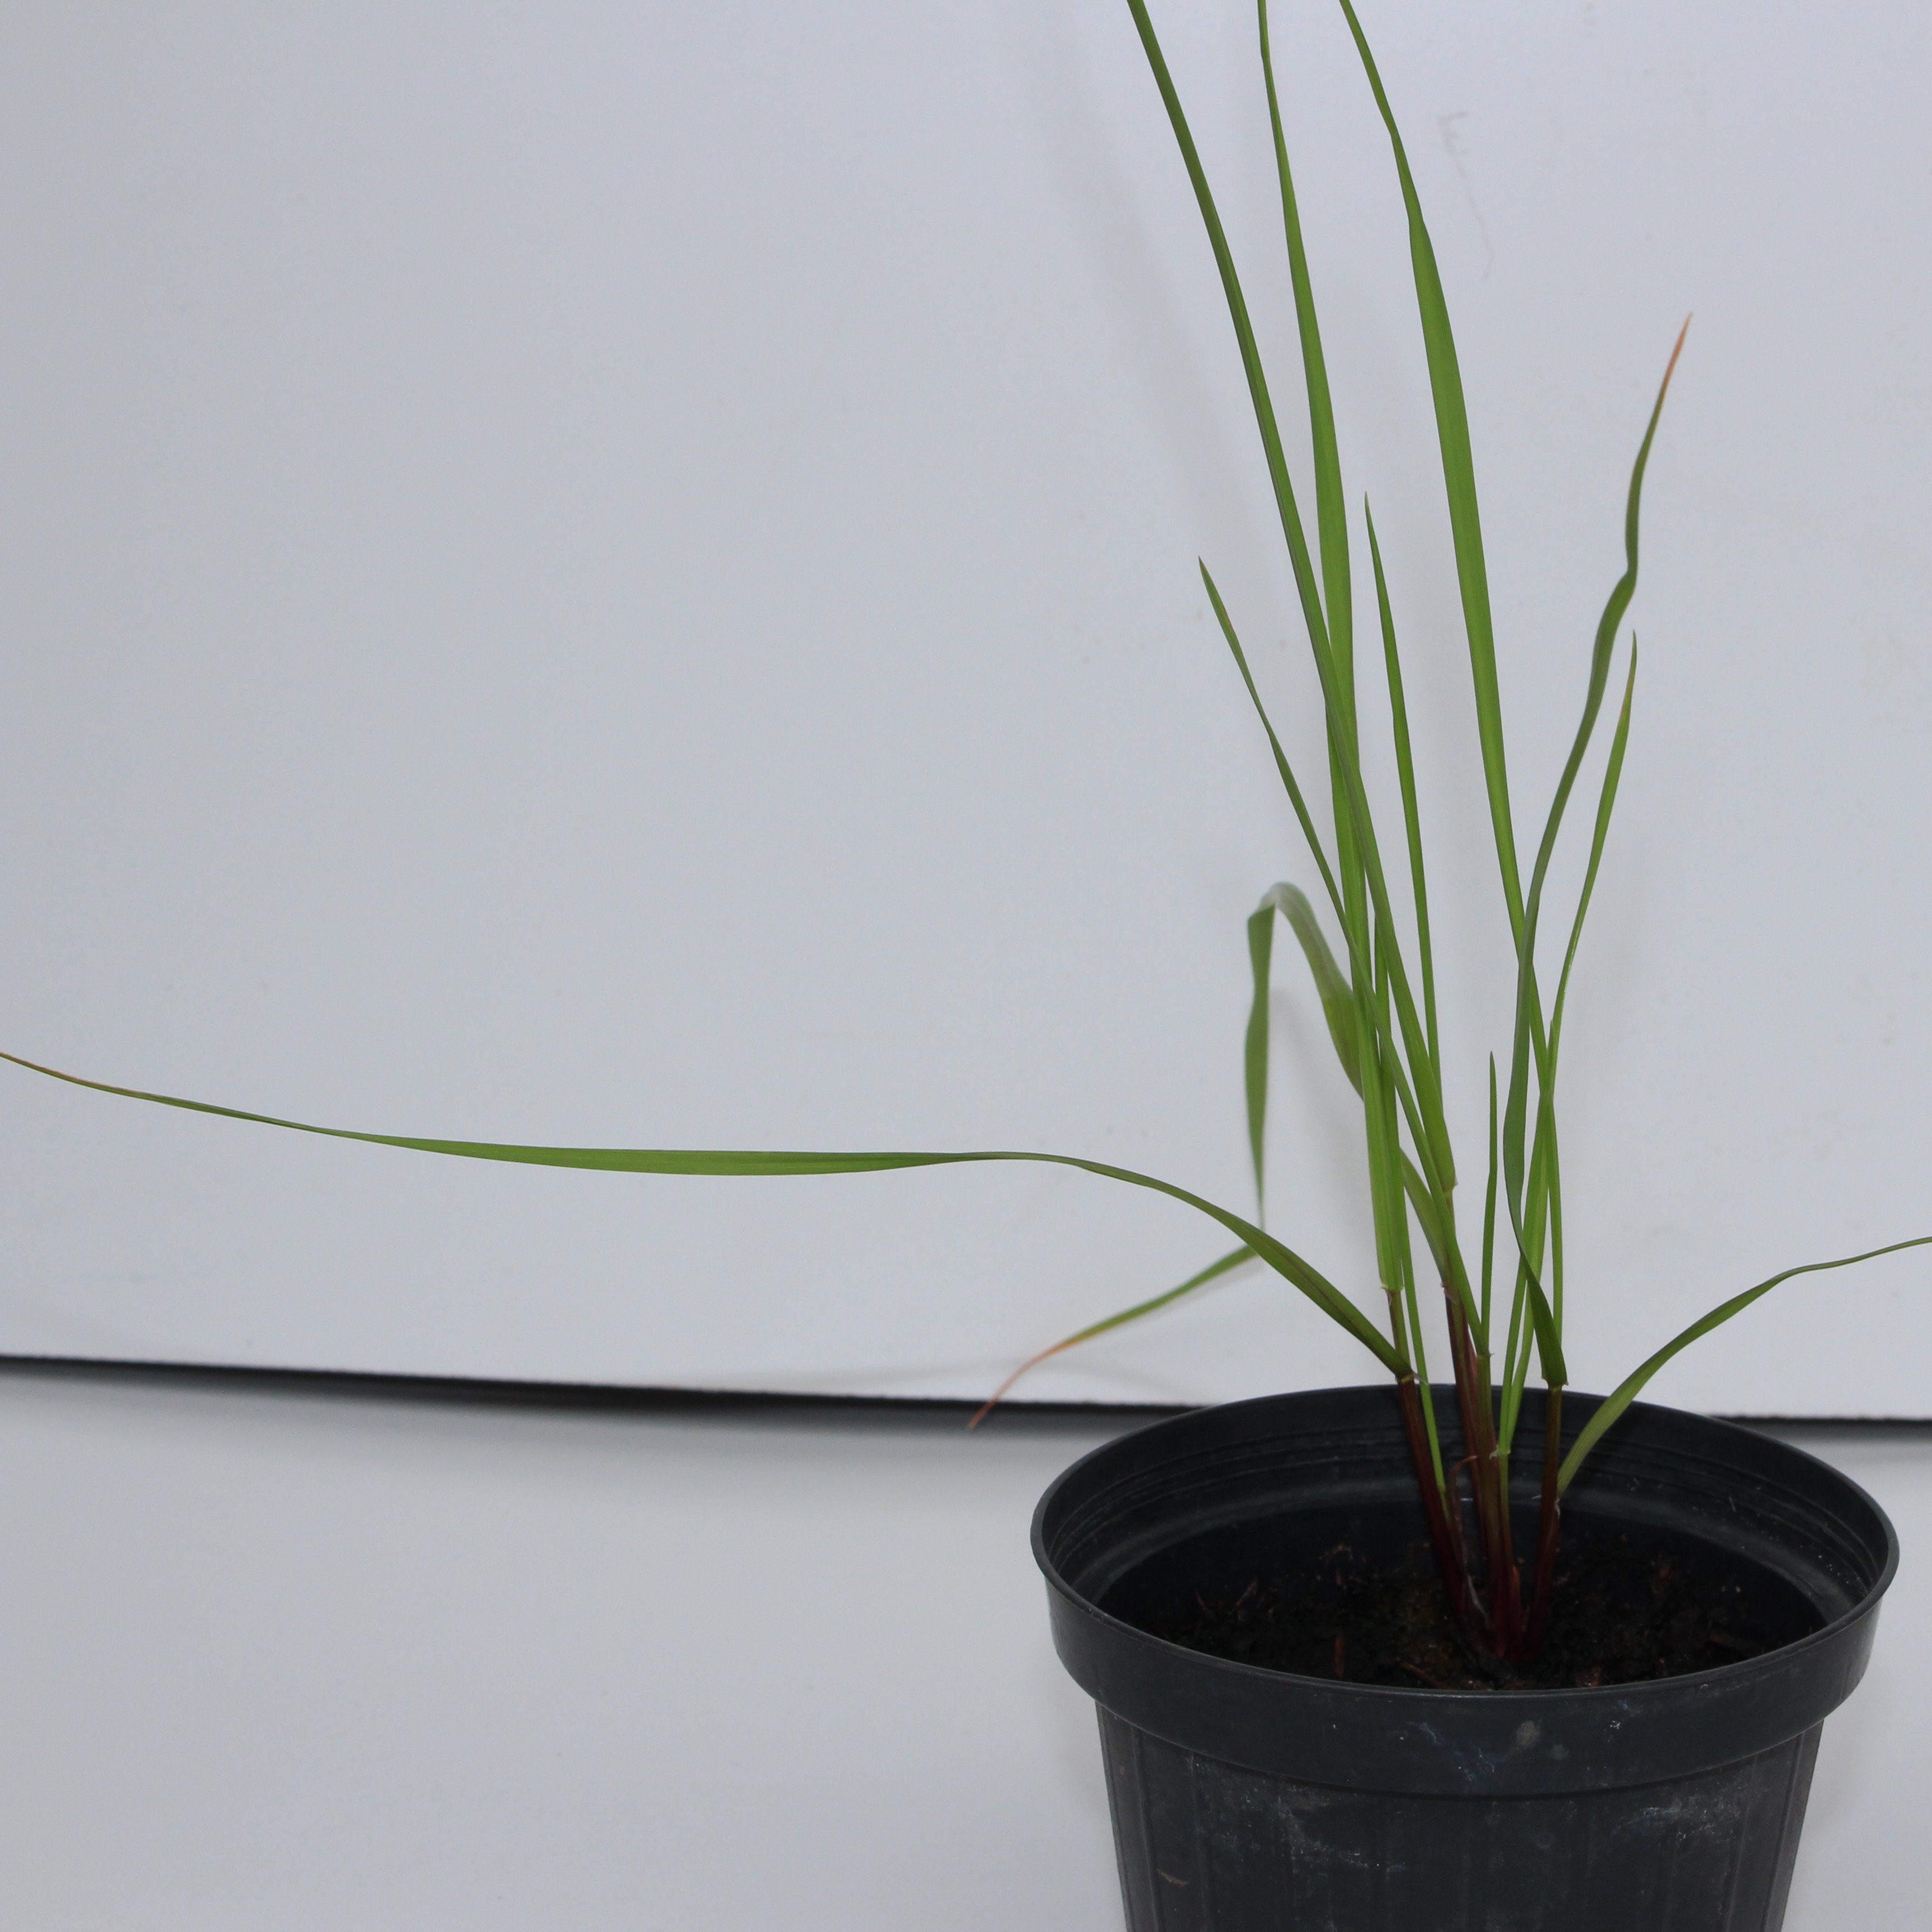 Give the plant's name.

Lolium multiflorum
